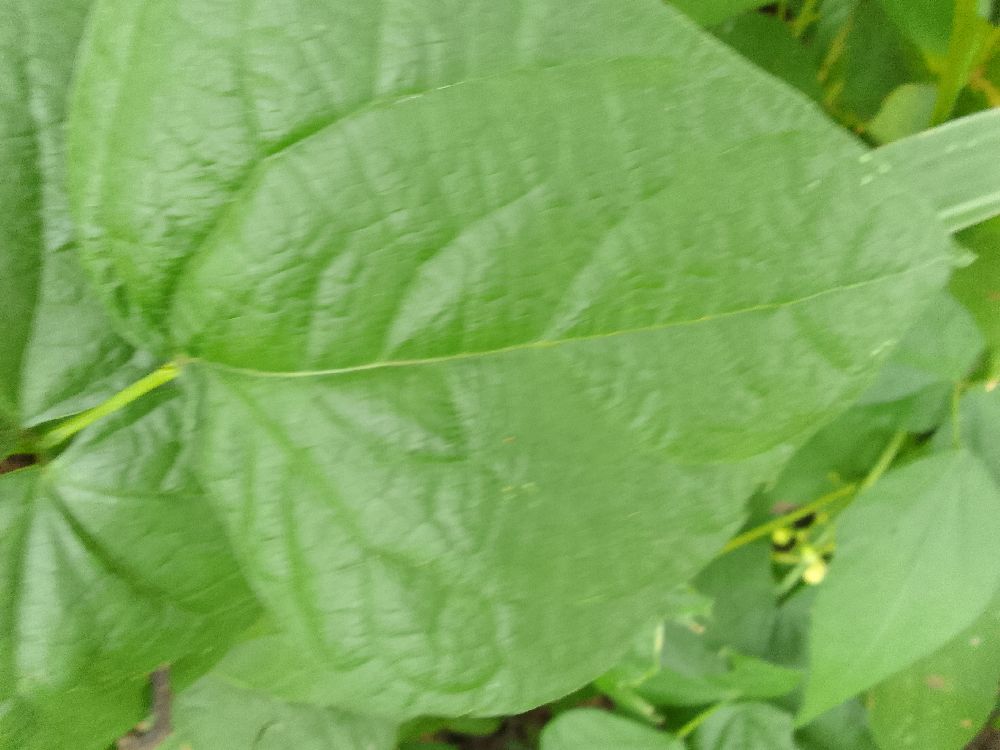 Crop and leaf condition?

common bean, healthy
